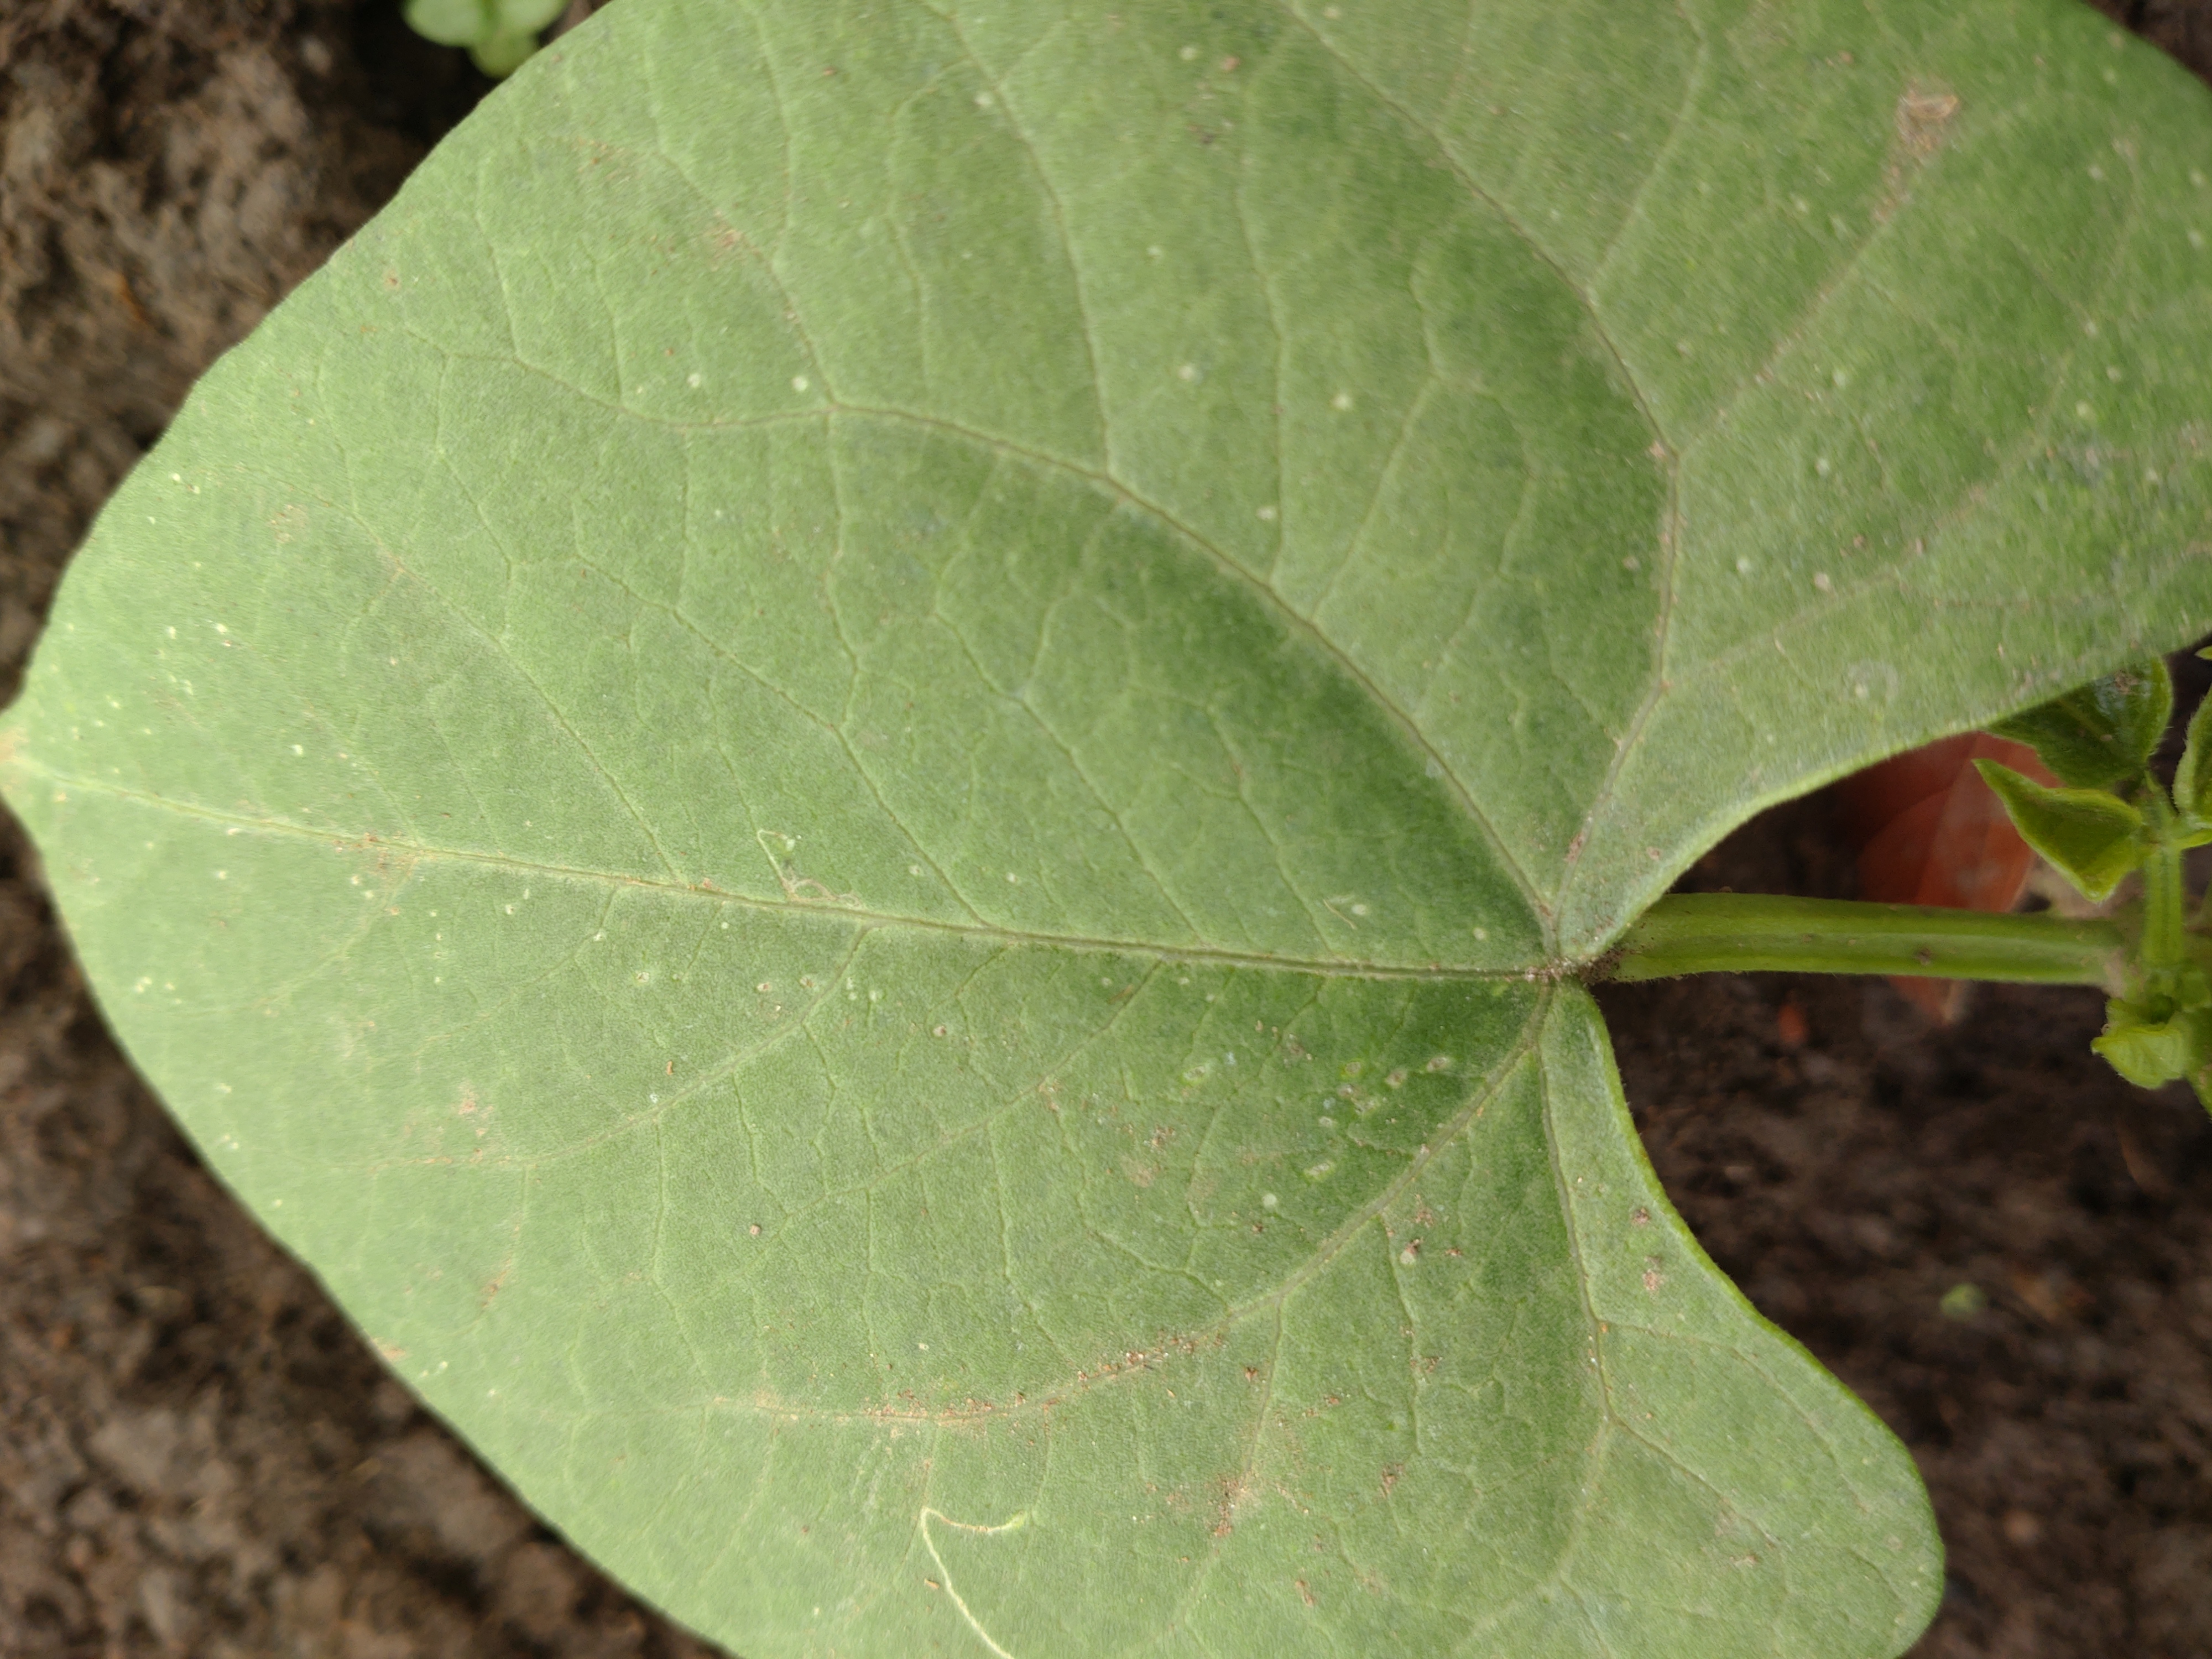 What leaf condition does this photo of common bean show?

healthy
